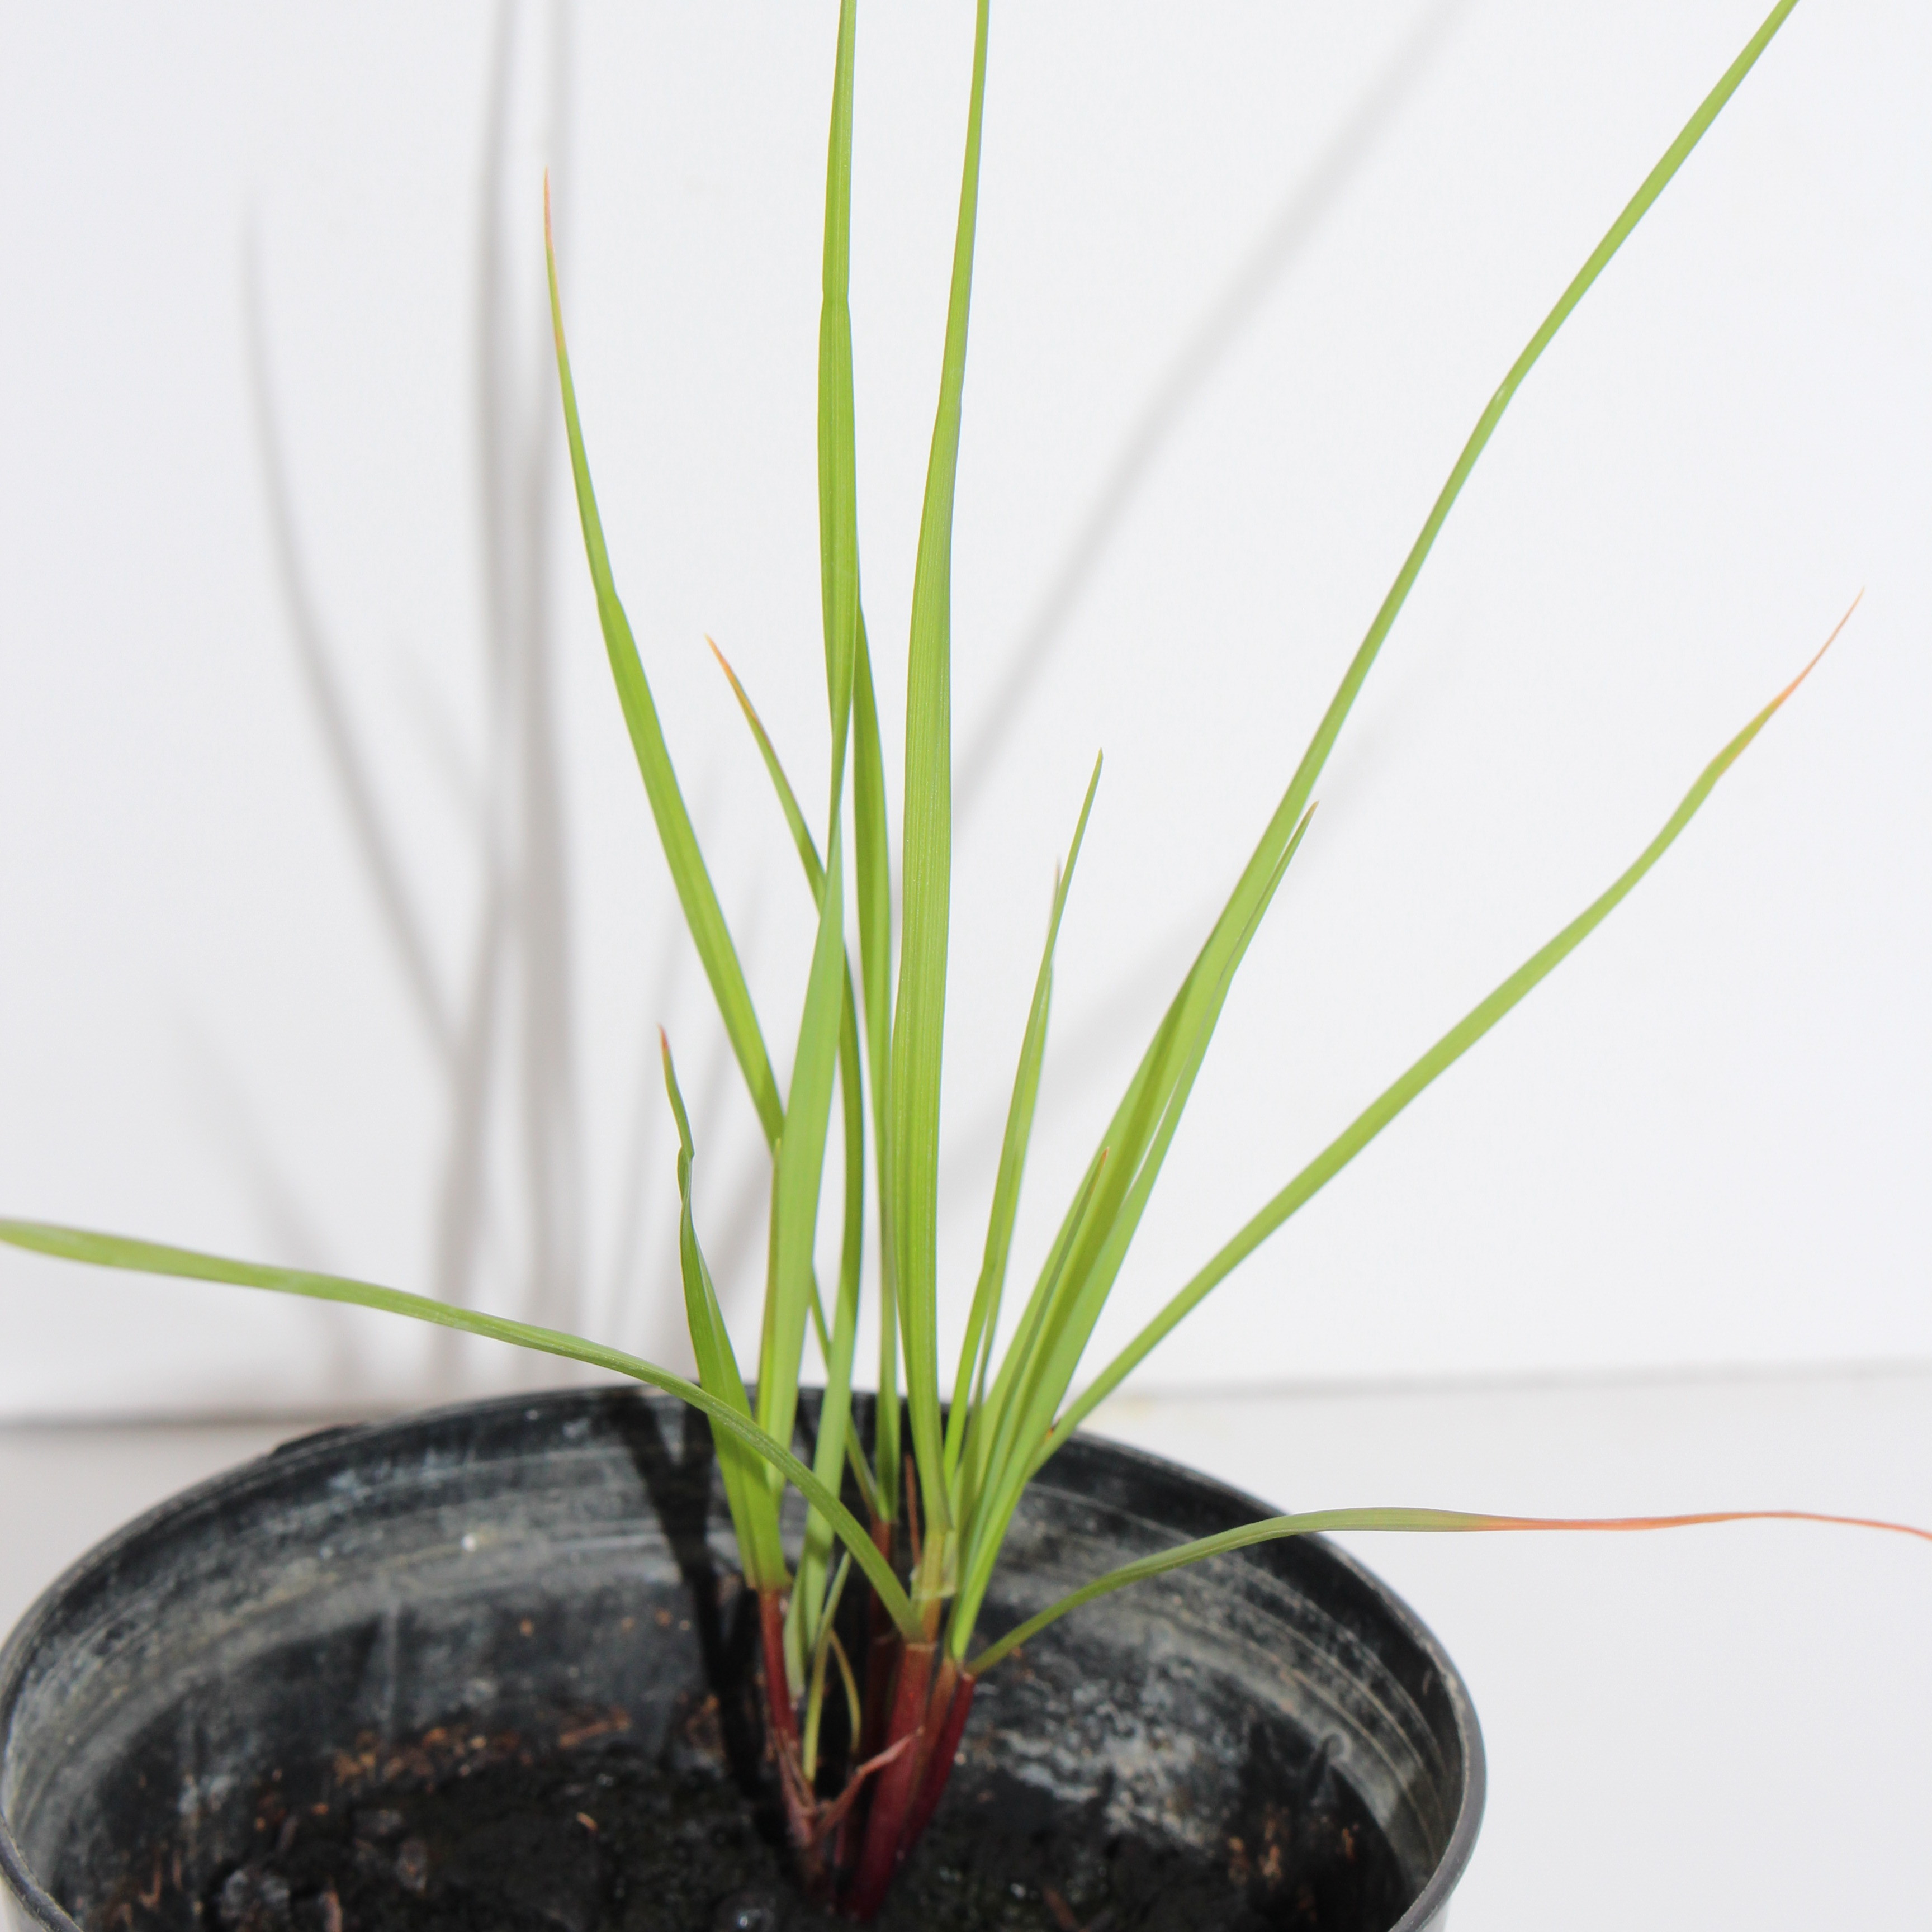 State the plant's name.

Lolium multiflorum
